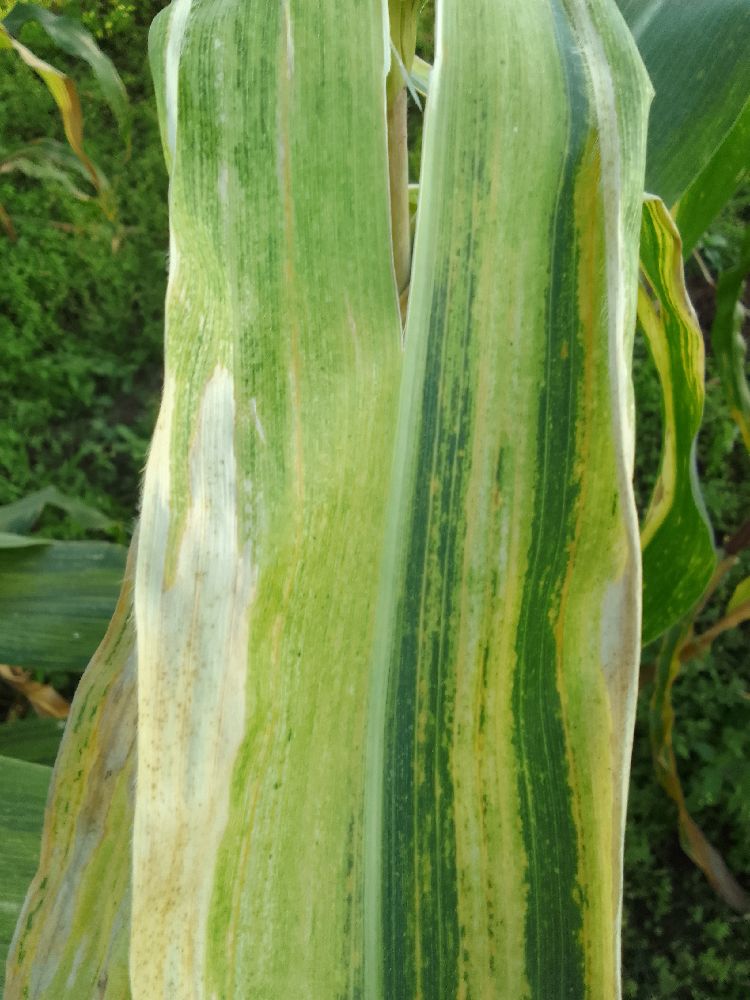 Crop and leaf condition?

maize, maize lethal necrosis
